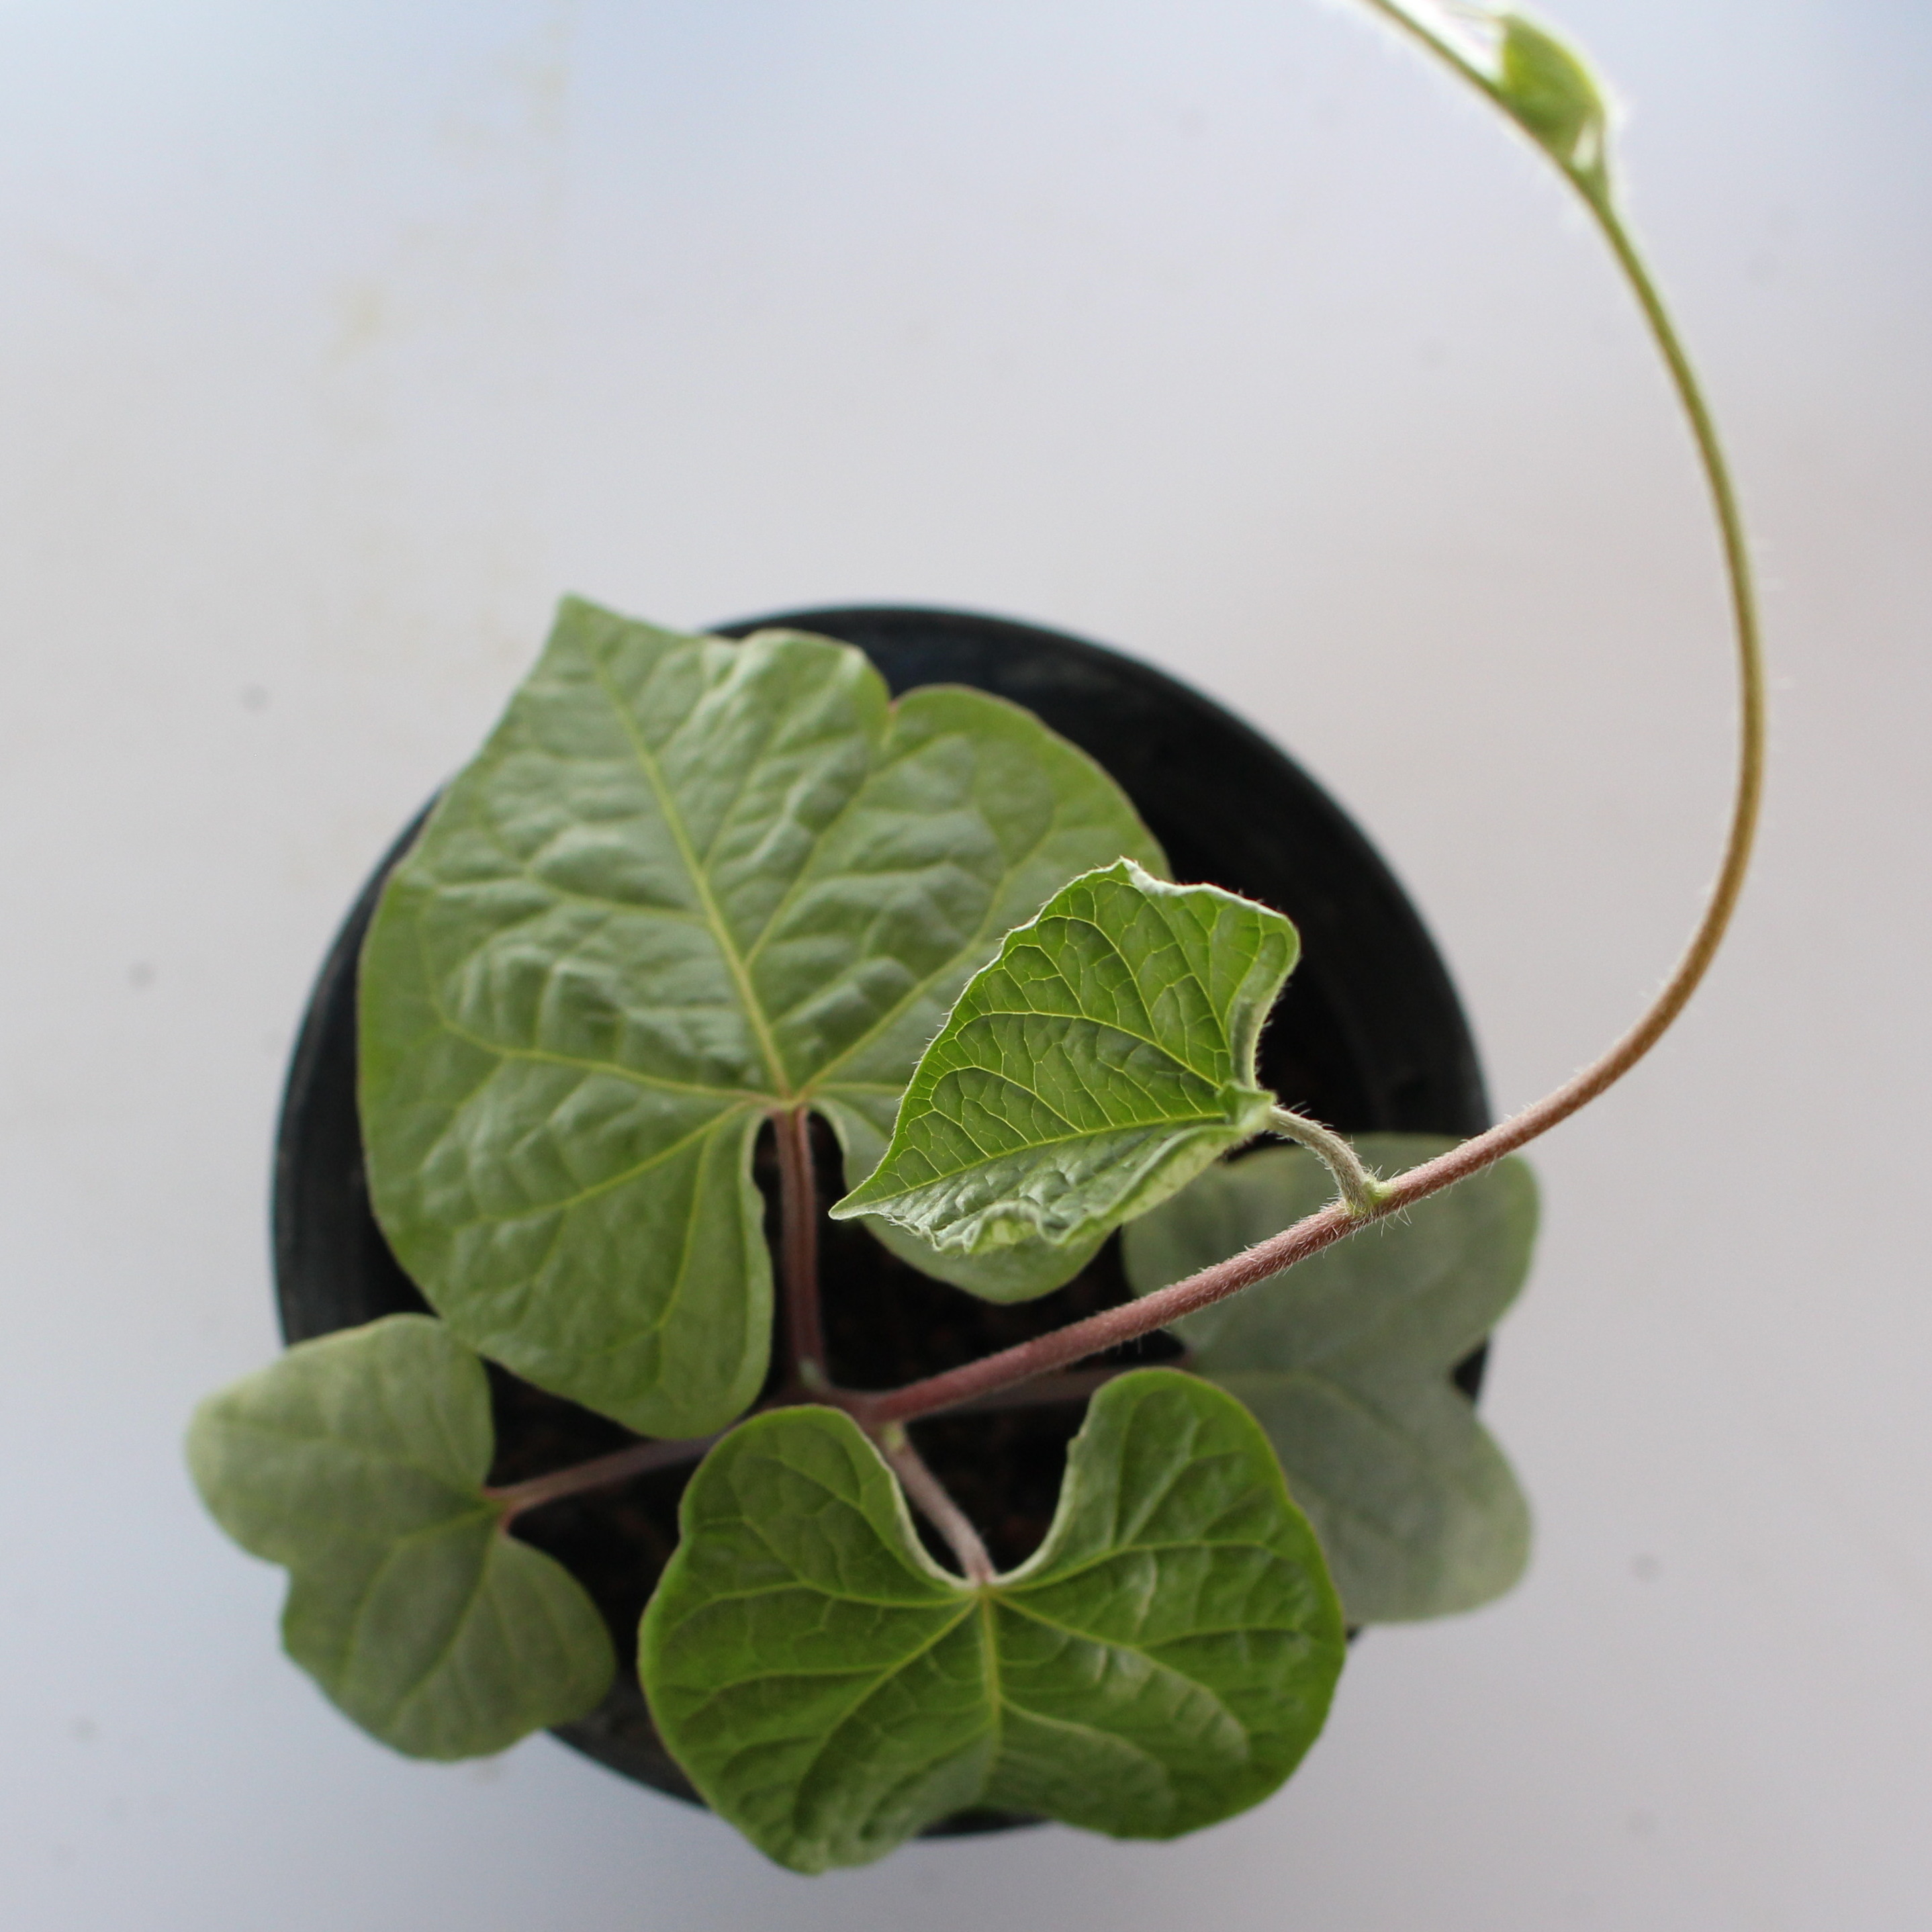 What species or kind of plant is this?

Convolvulus arvensis
